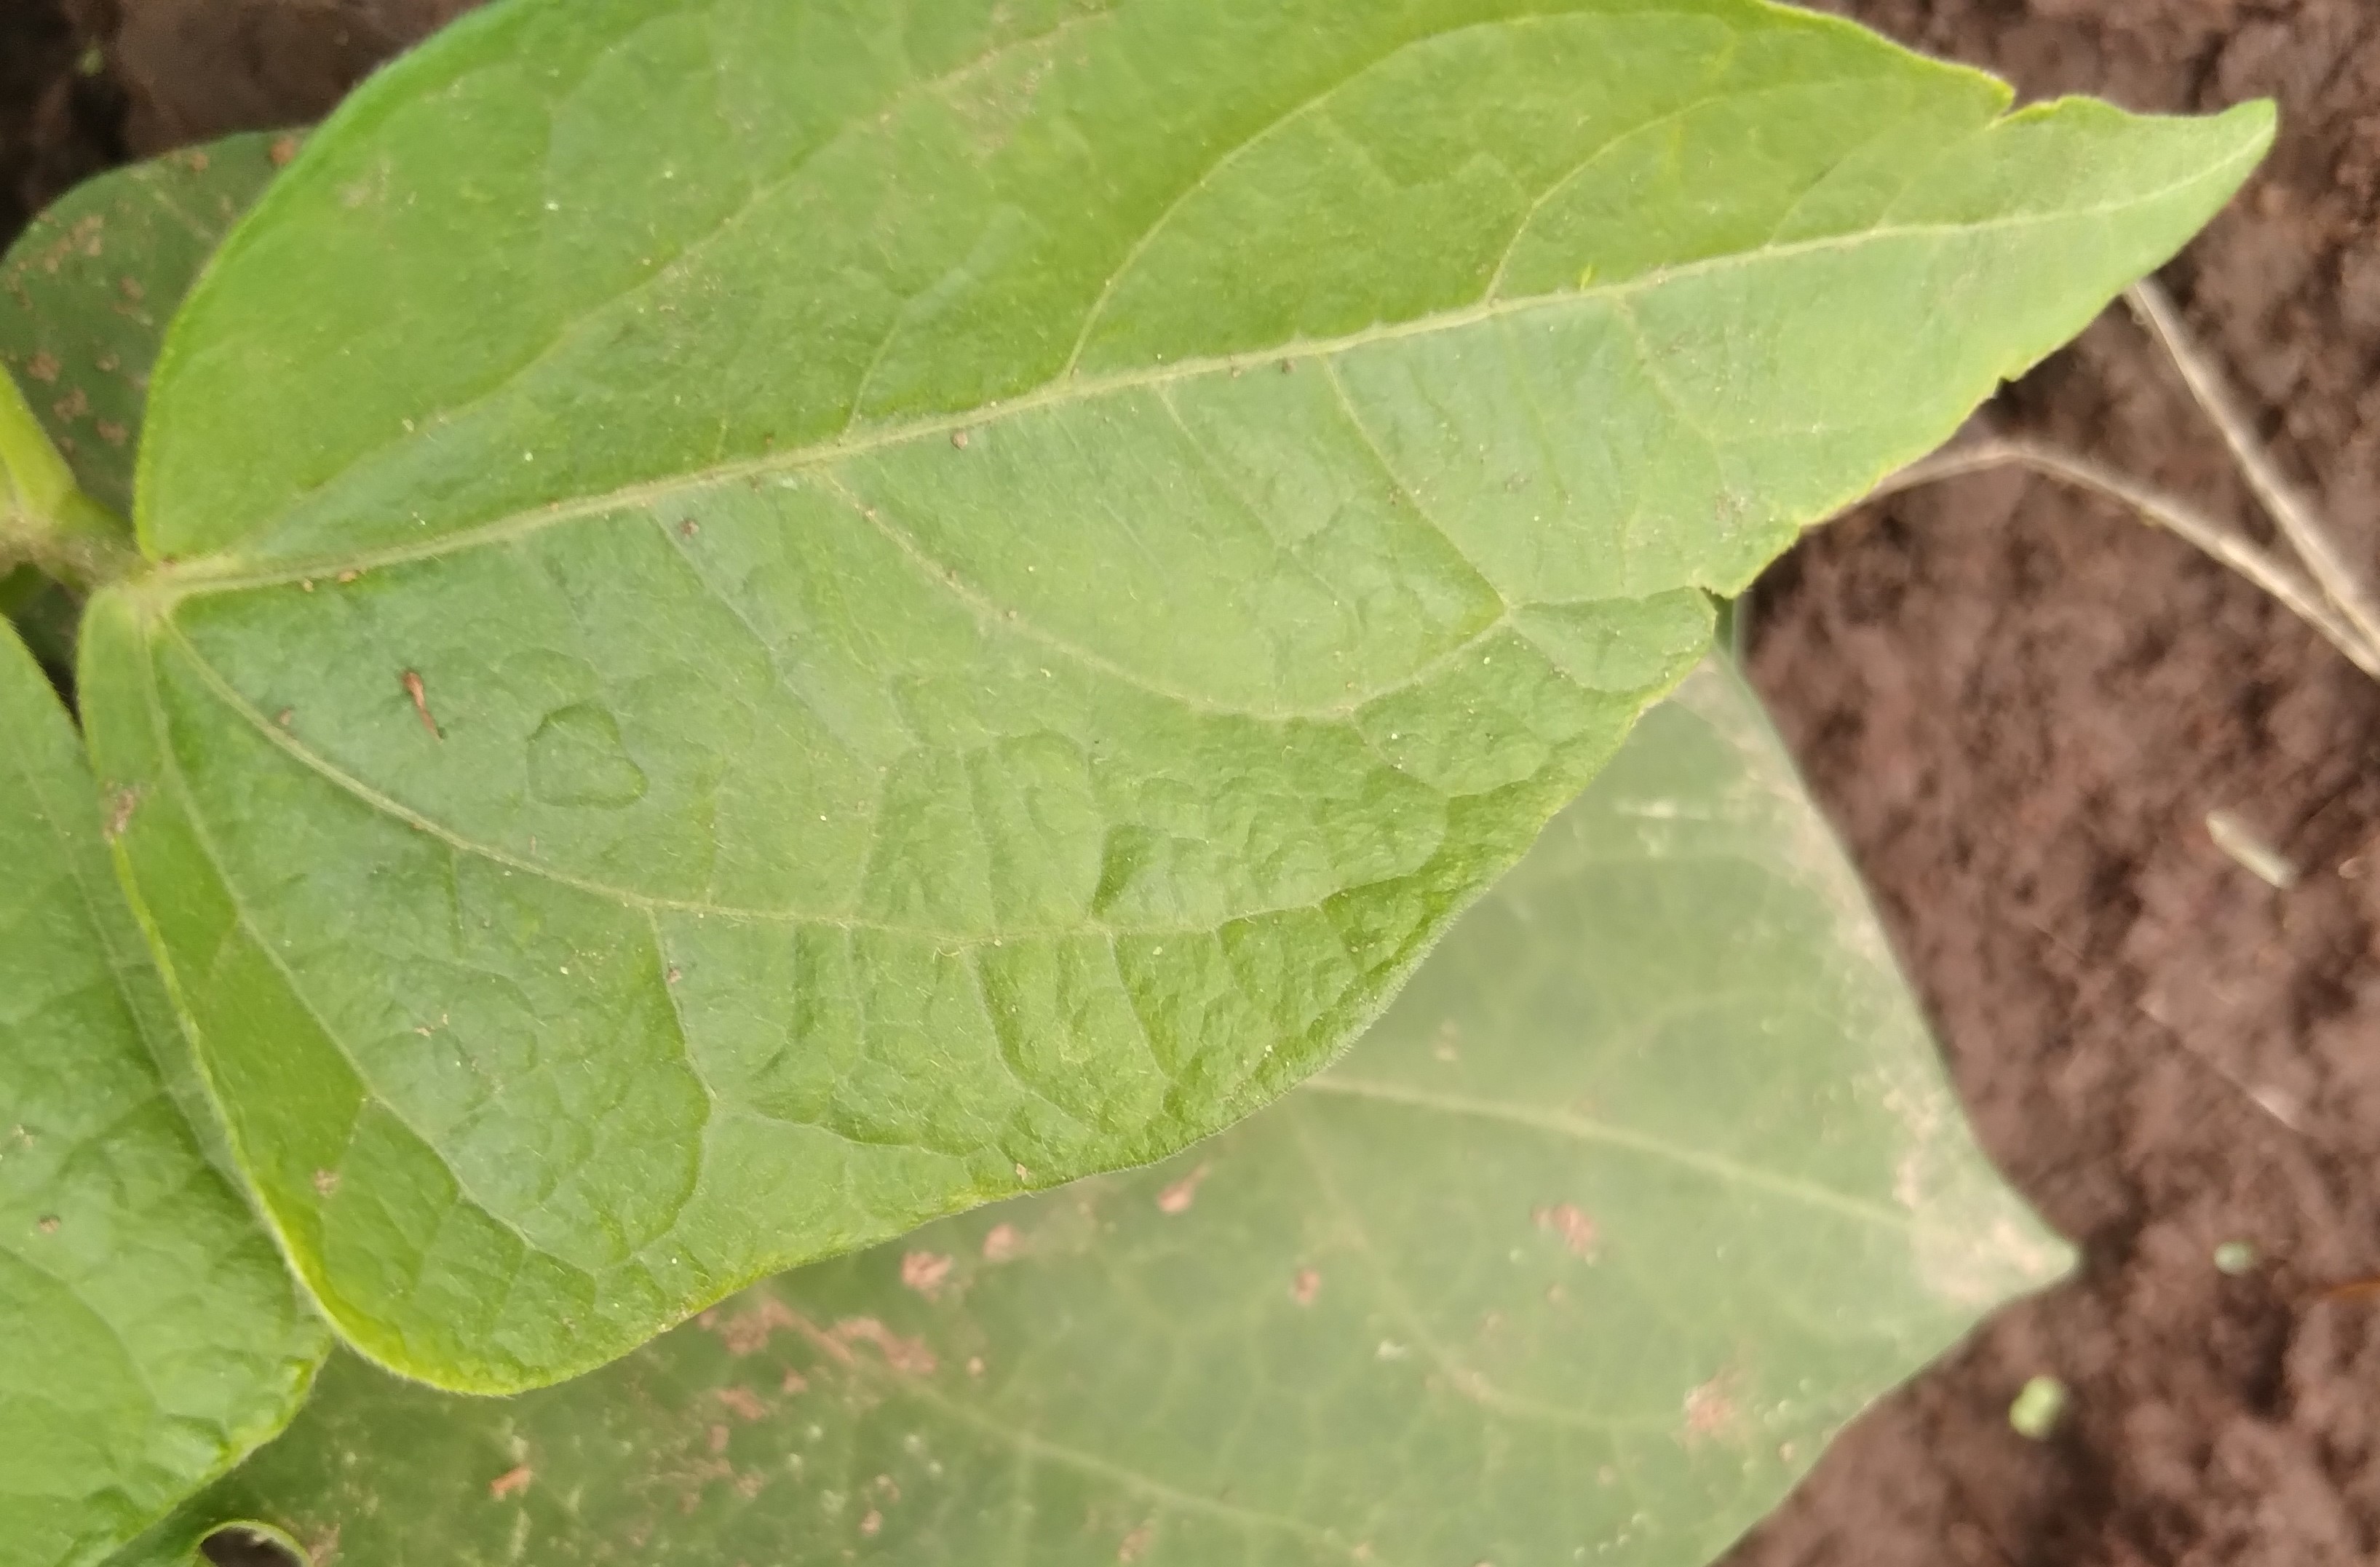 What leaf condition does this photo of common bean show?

healthy
